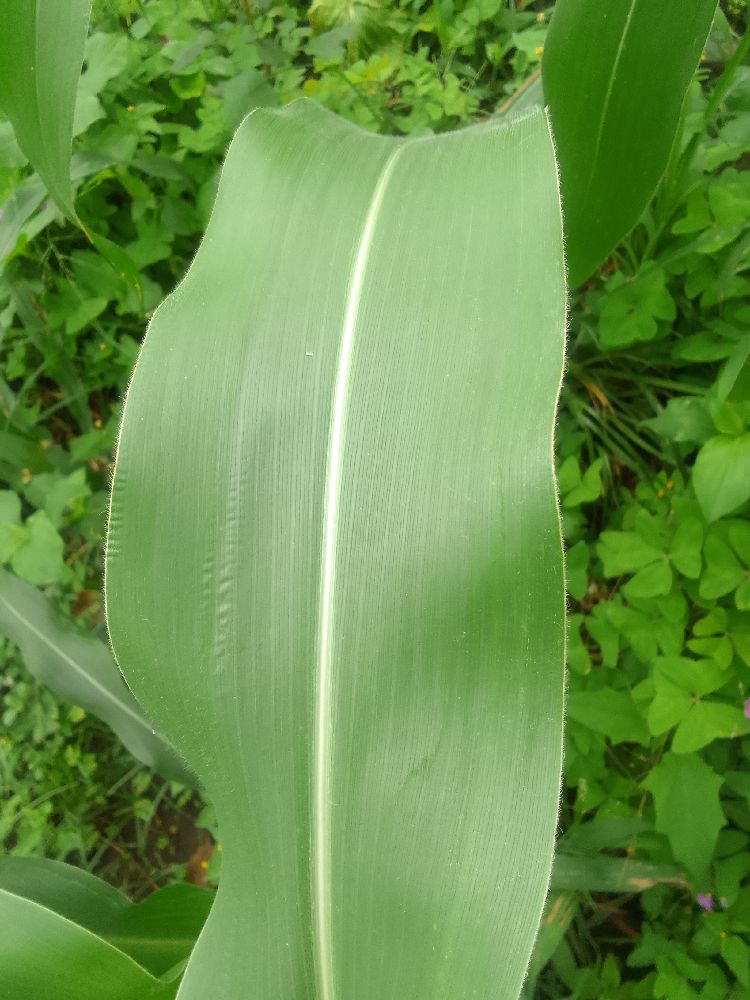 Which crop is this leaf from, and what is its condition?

maize, healthy
